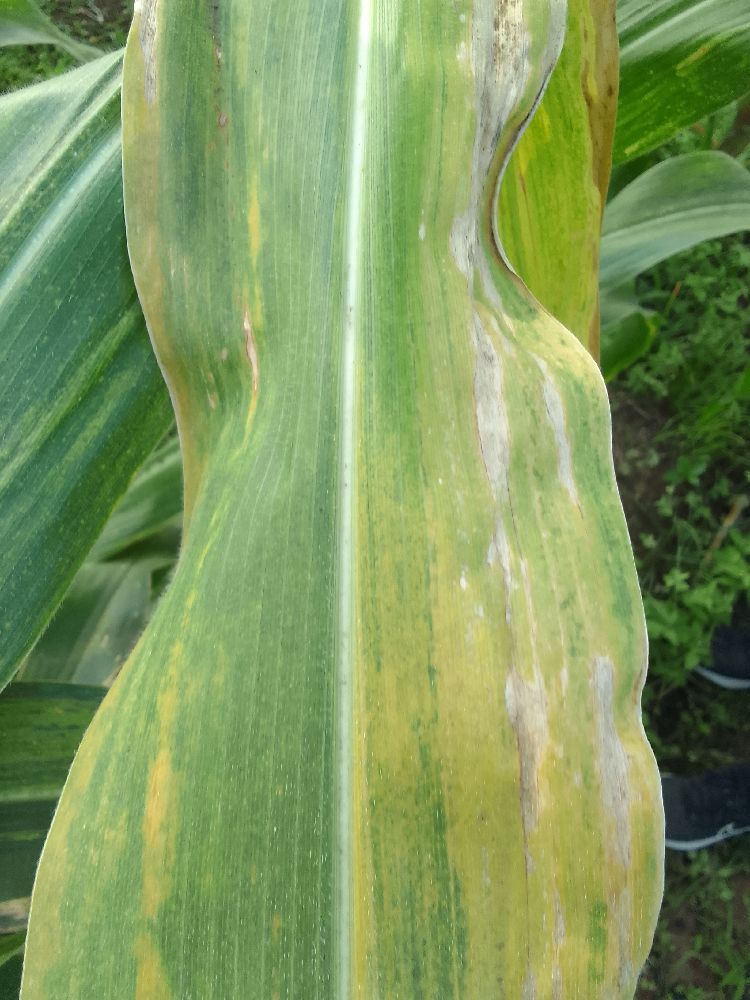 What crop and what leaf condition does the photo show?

maize, maize lethal necrosis
